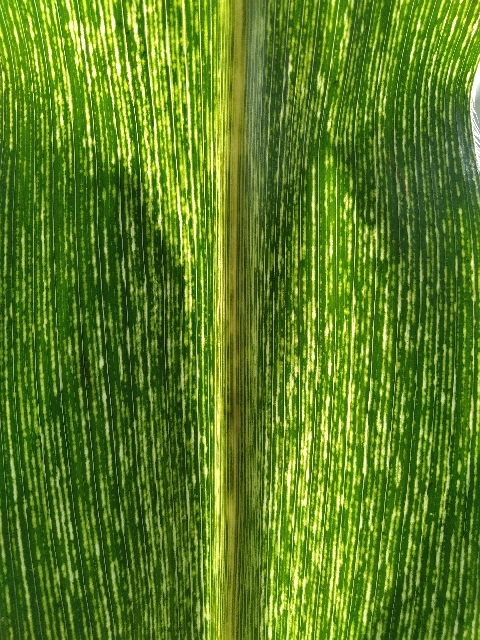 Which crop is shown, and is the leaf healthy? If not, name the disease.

maize, maize streak virus
